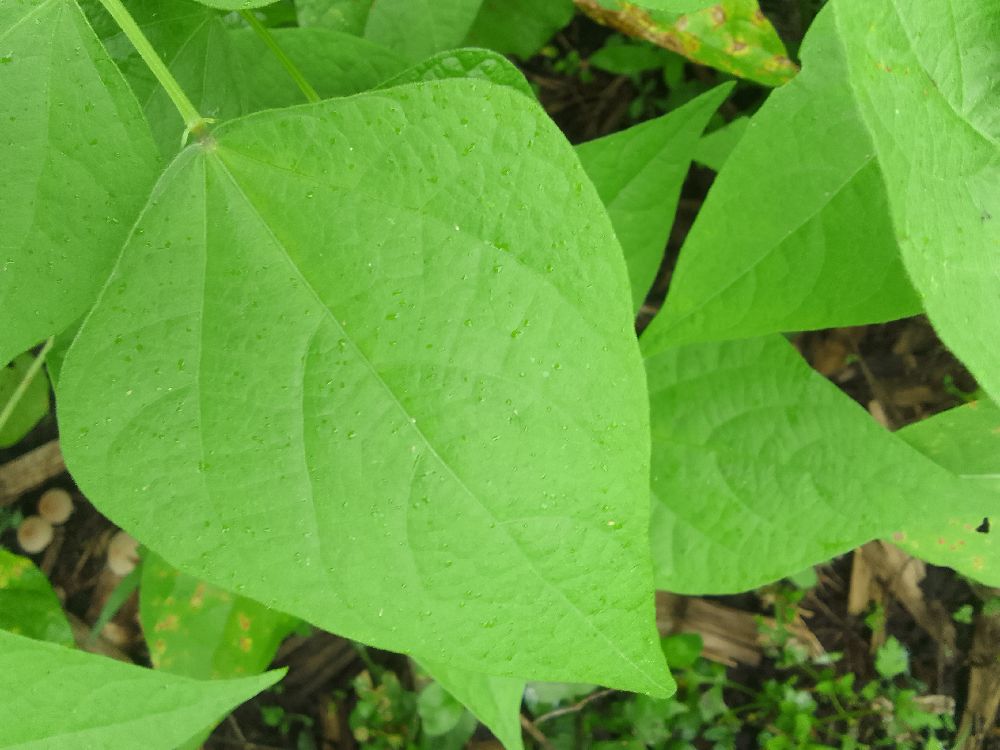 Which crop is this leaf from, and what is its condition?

common bean, healthy
